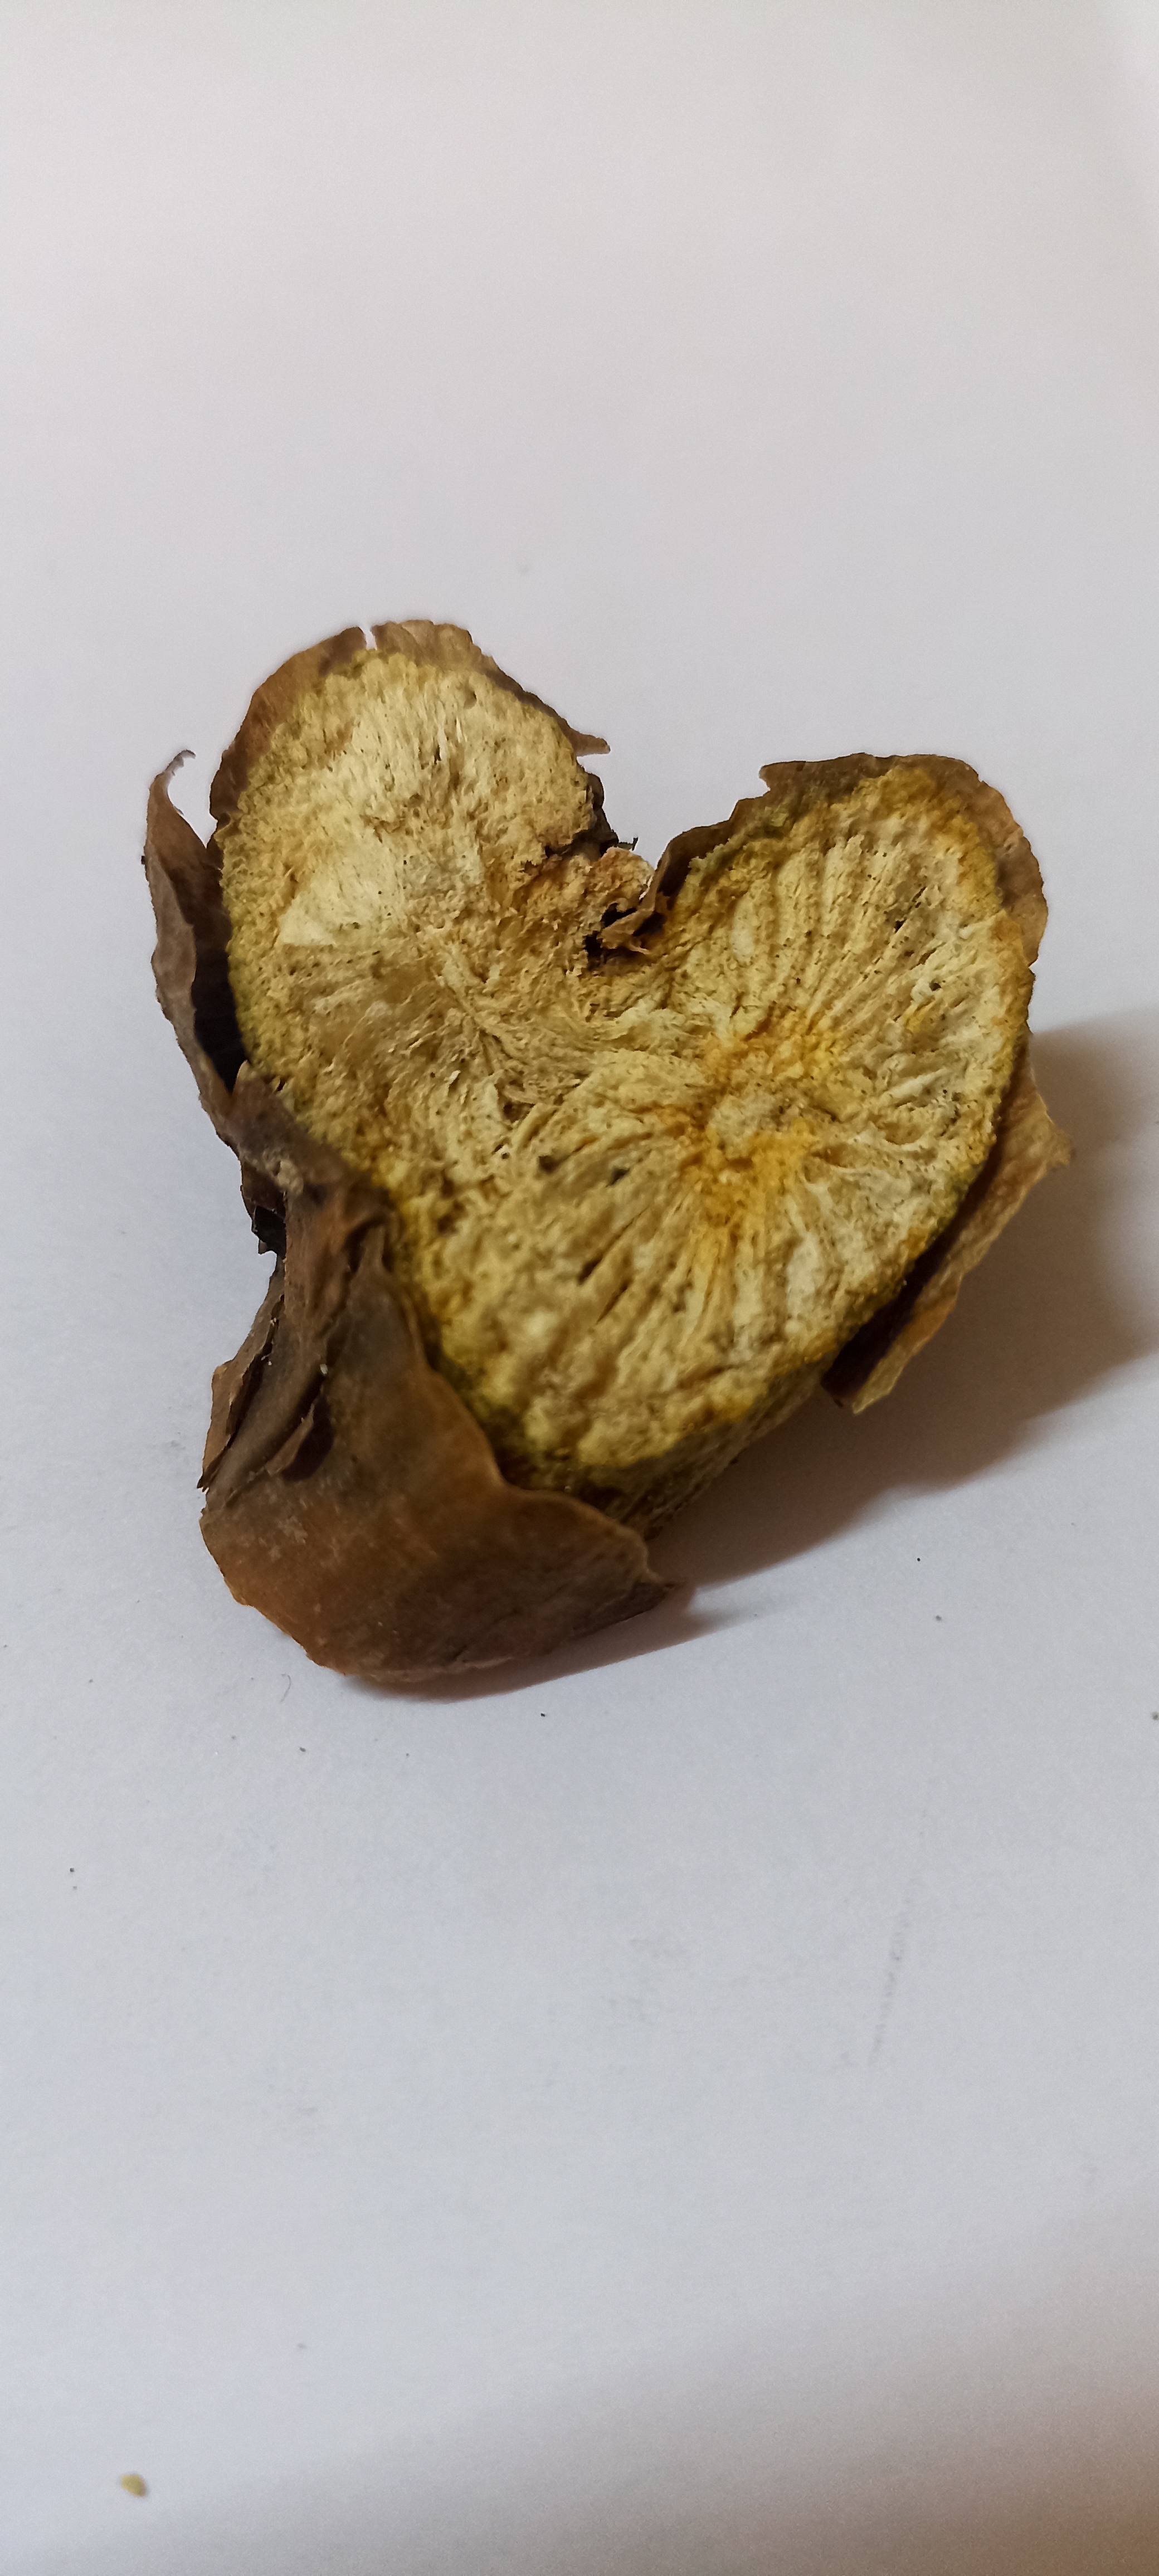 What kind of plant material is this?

gulvel
